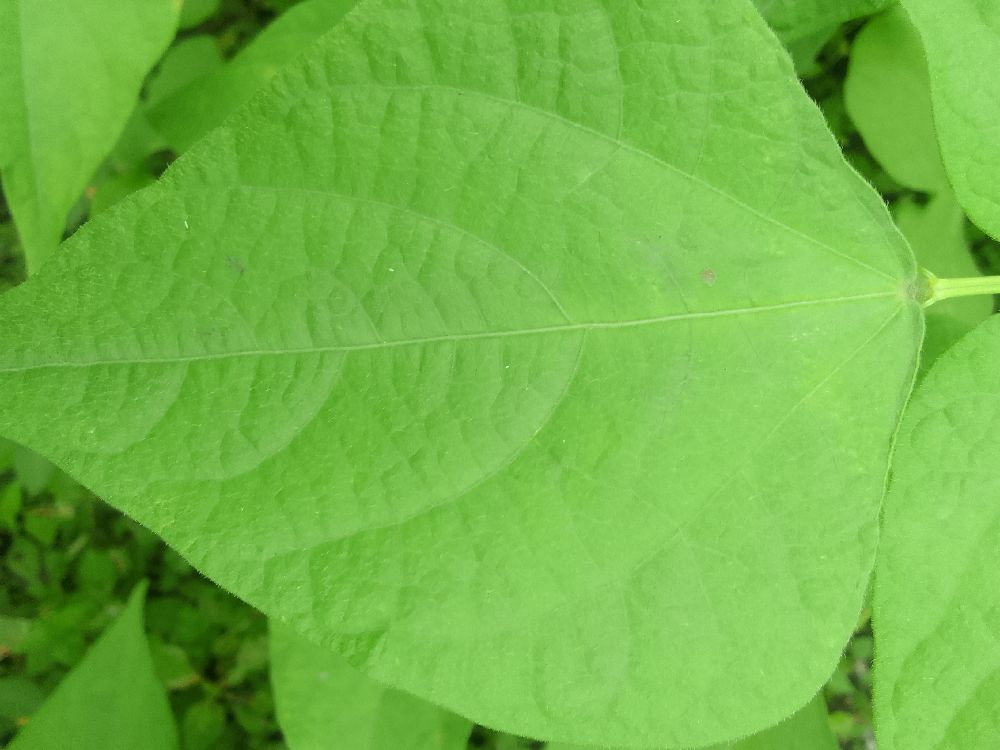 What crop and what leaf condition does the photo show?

common bean, healthy
